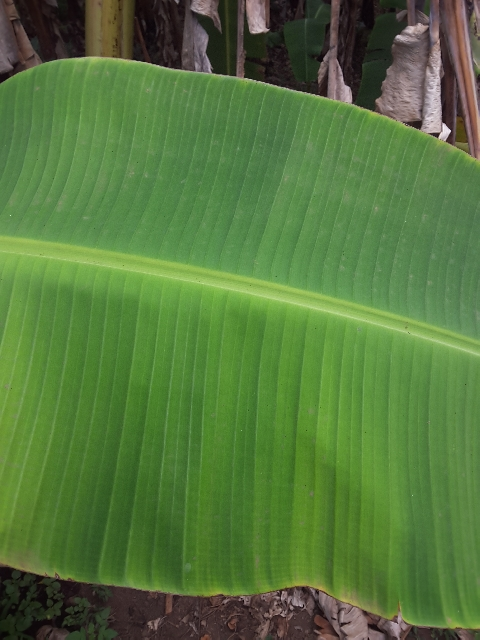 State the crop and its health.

banana, healthy
